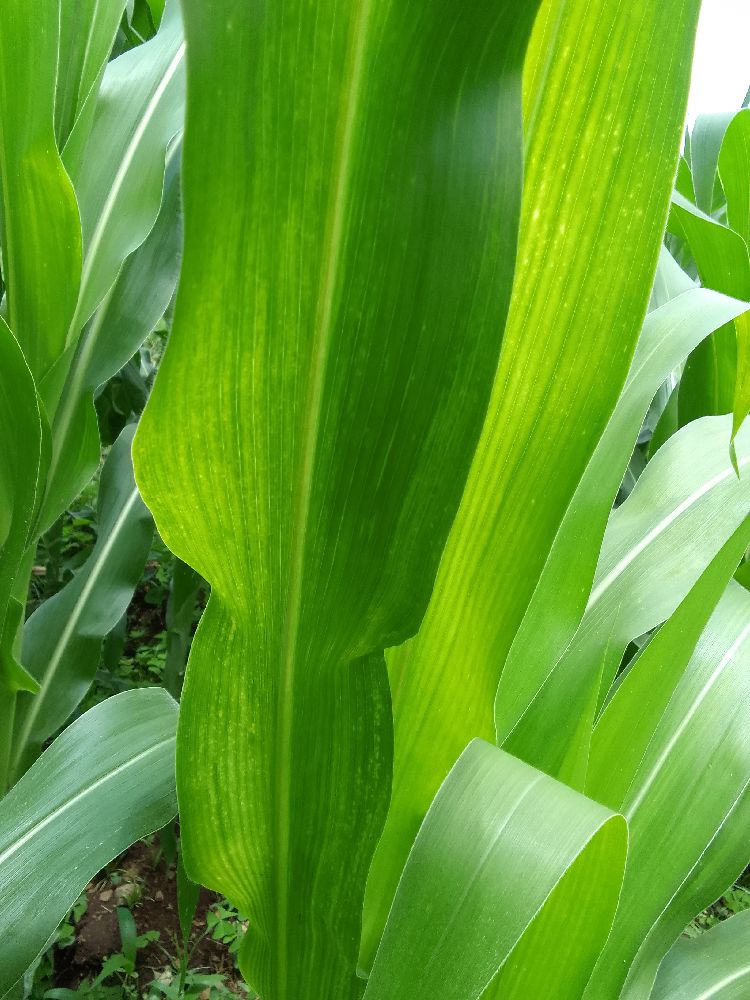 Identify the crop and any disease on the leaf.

maize, maize lethal necrosis
